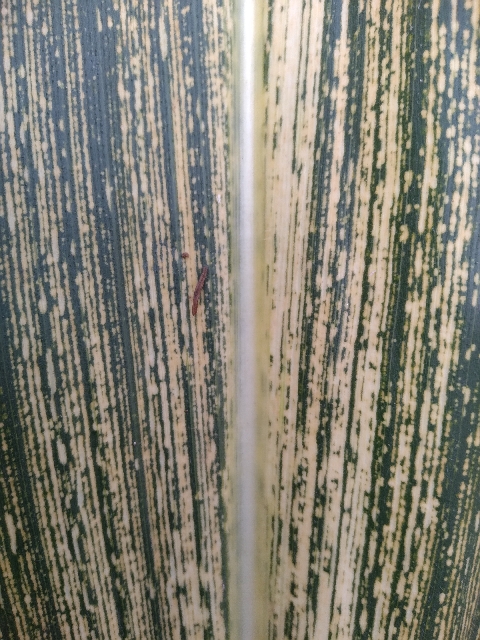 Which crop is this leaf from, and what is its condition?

maize, maize streak virus
